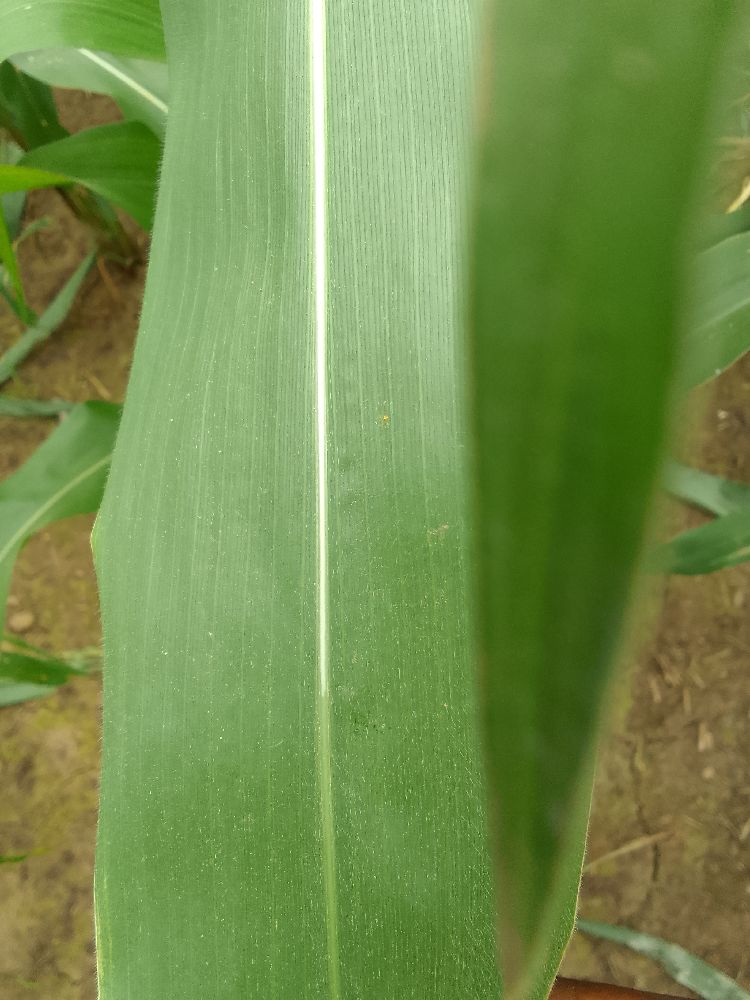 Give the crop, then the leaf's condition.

maize, healthy
